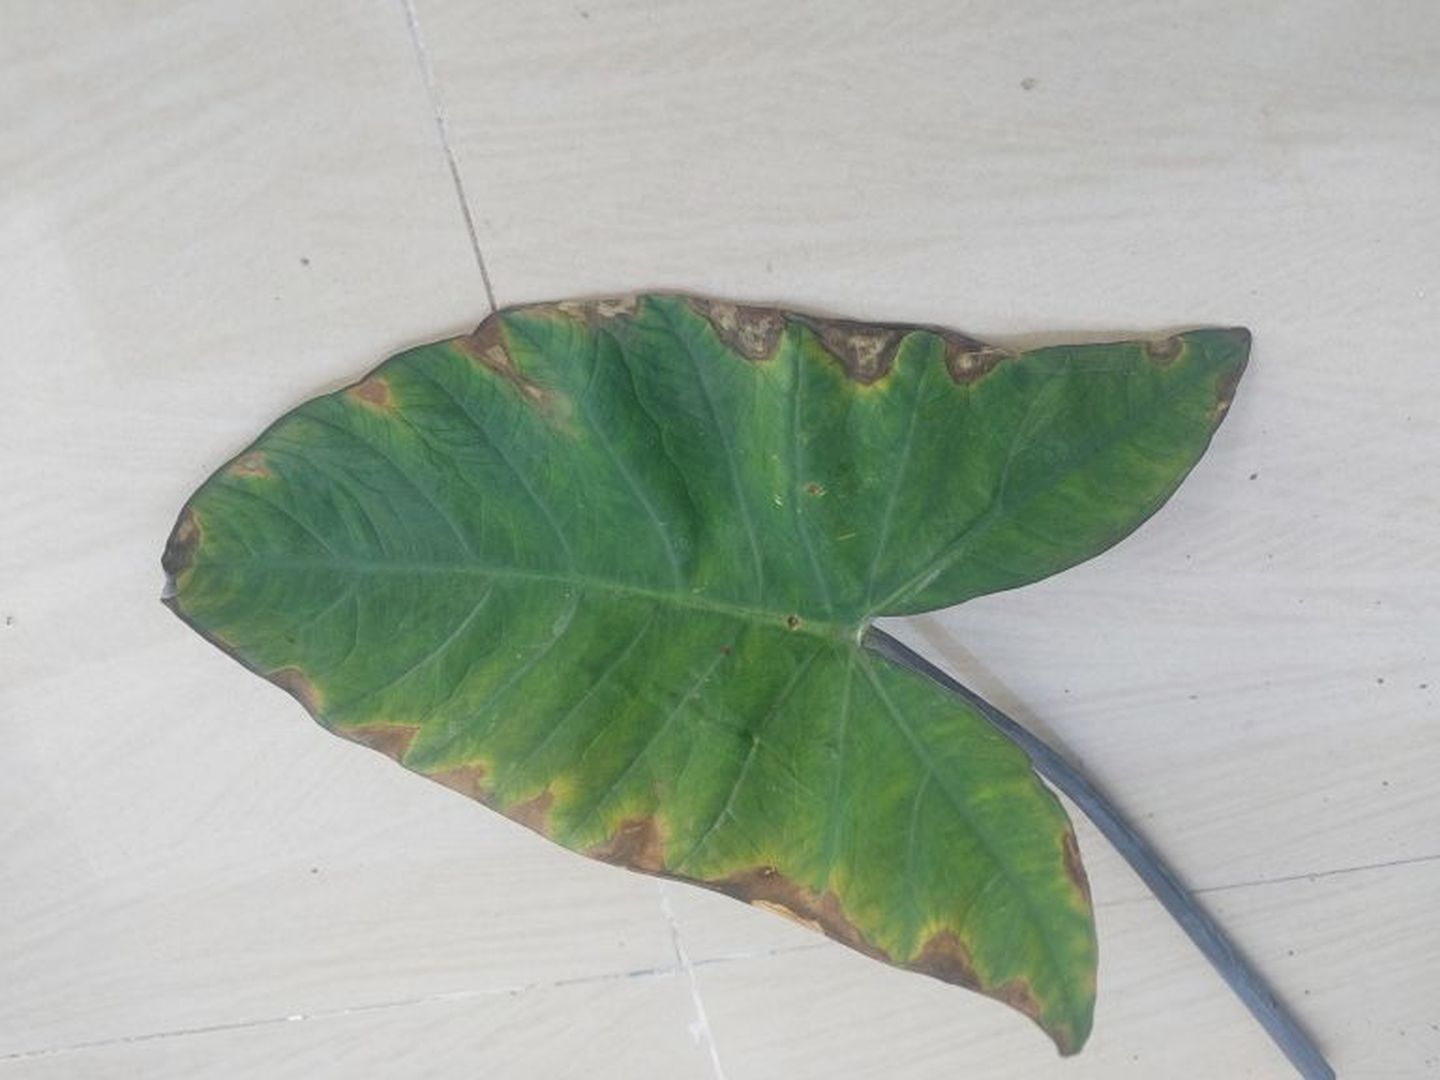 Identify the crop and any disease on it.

taro, leaf blight
